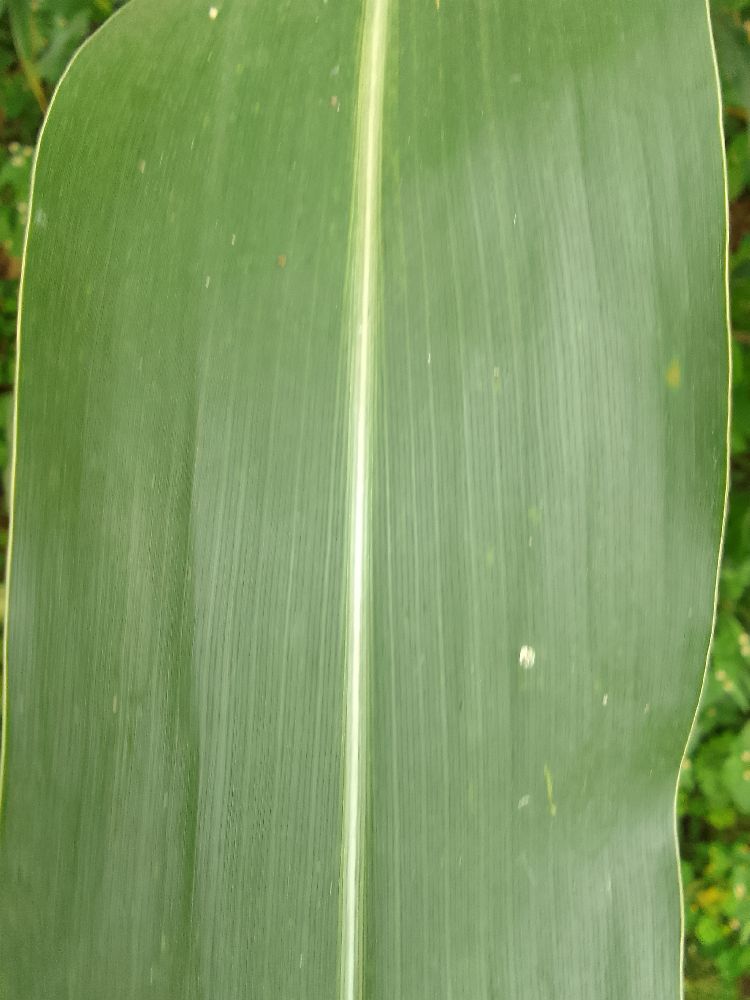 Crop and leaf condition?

maize, healthy
